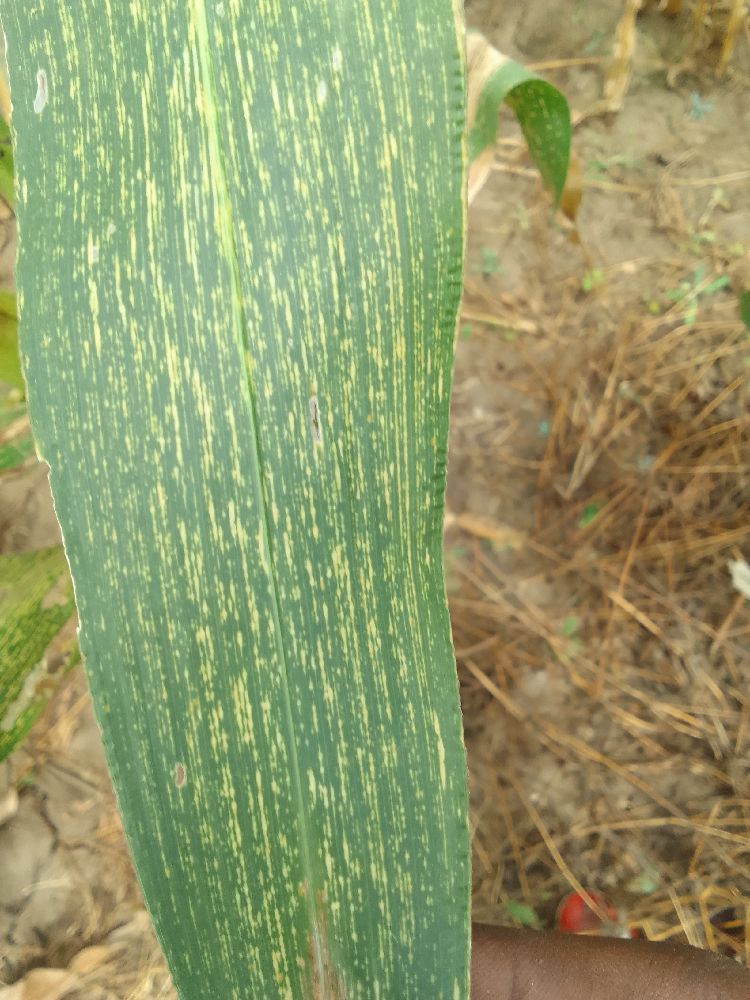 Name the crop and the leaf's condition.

maize, maize streak virus
